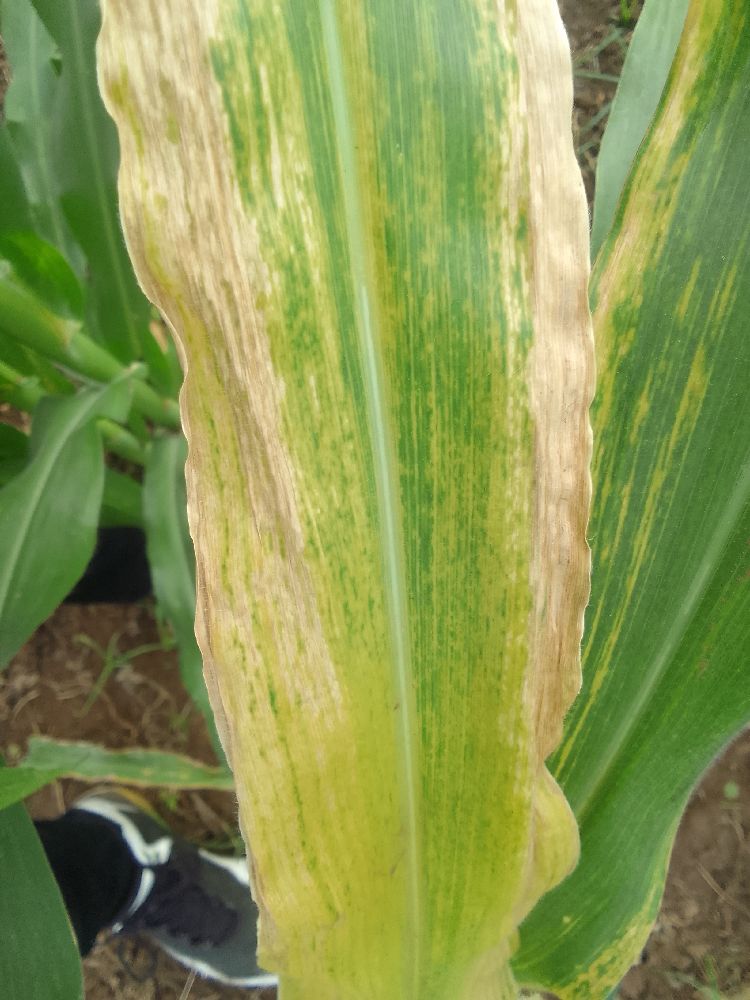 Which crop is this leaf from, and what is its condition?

maize, maize lethal necrosis
